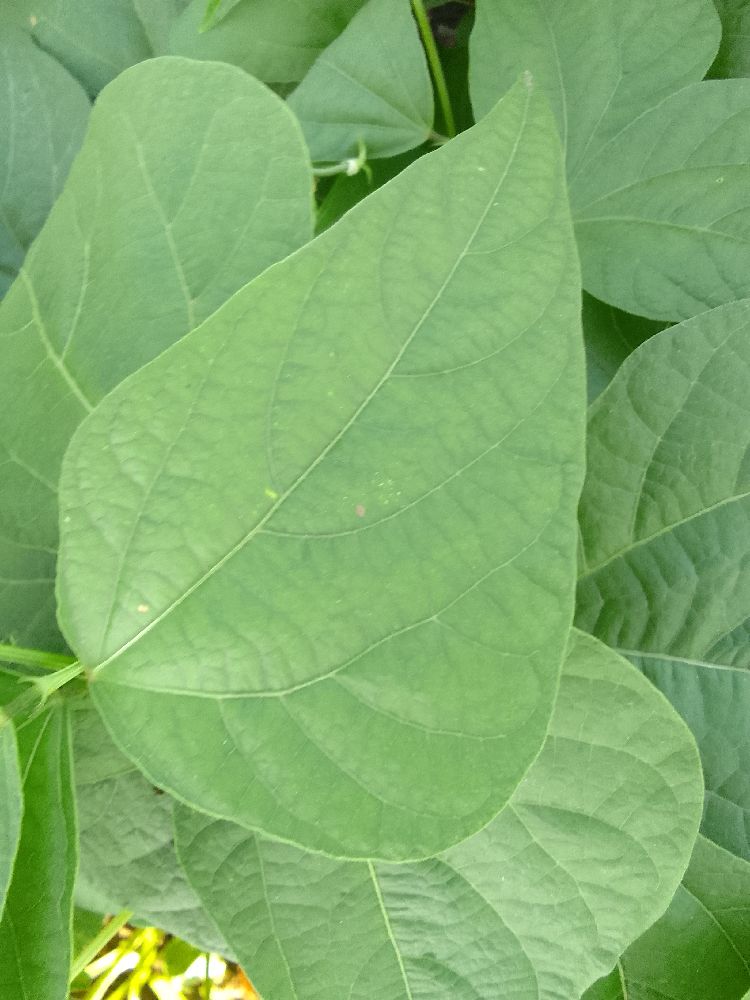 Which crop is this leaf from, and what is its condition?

common bean, healthy
